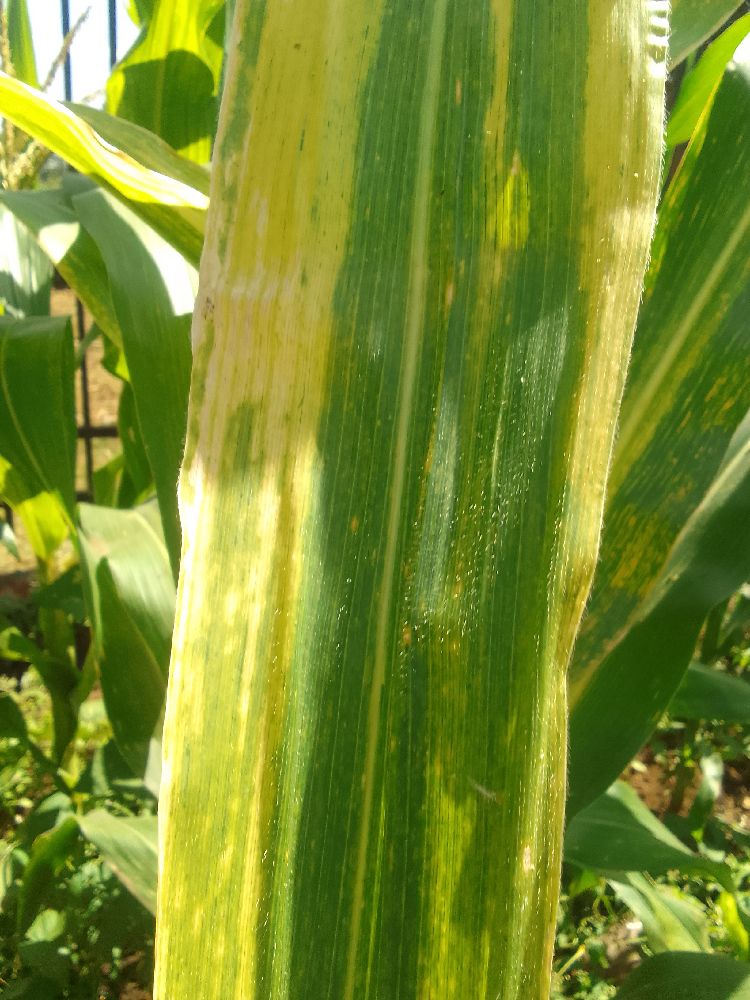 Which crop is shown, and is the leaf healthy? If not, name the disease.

maize, maize lethal necrosis
